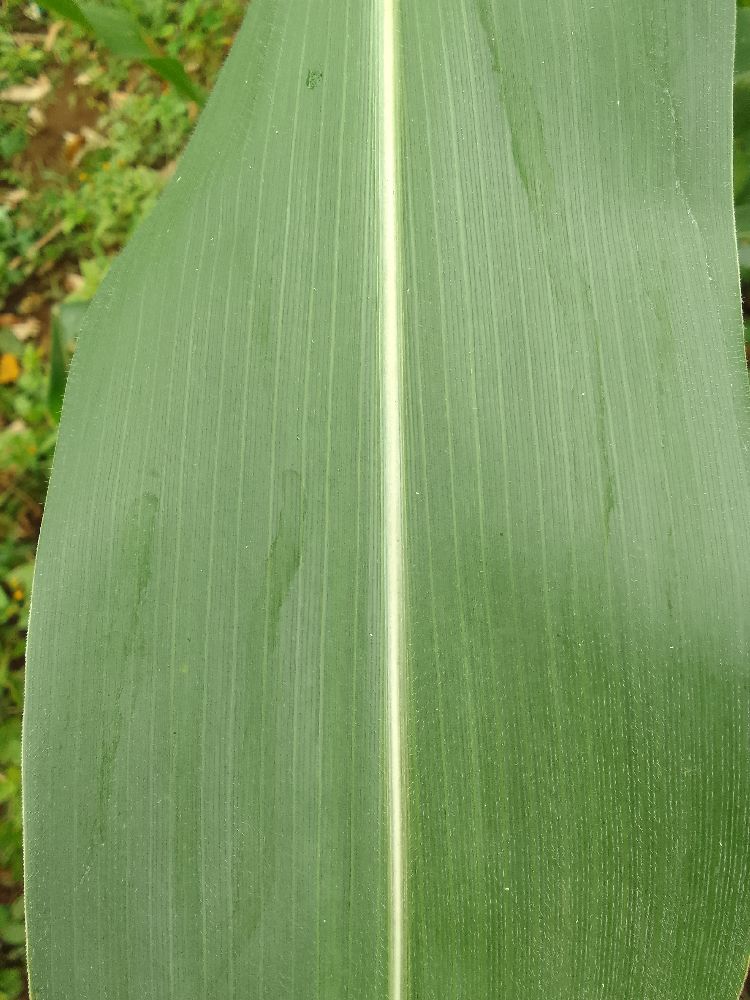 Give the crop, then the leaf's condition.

maize, healthy
